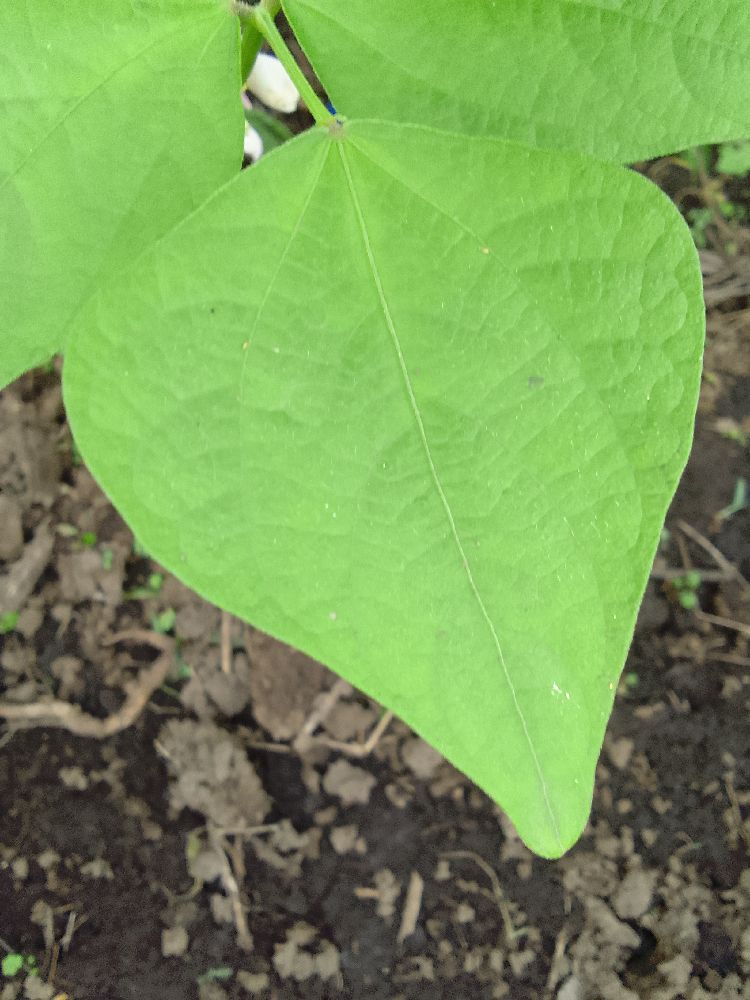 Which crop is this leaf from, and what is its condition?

common bean, healthy
